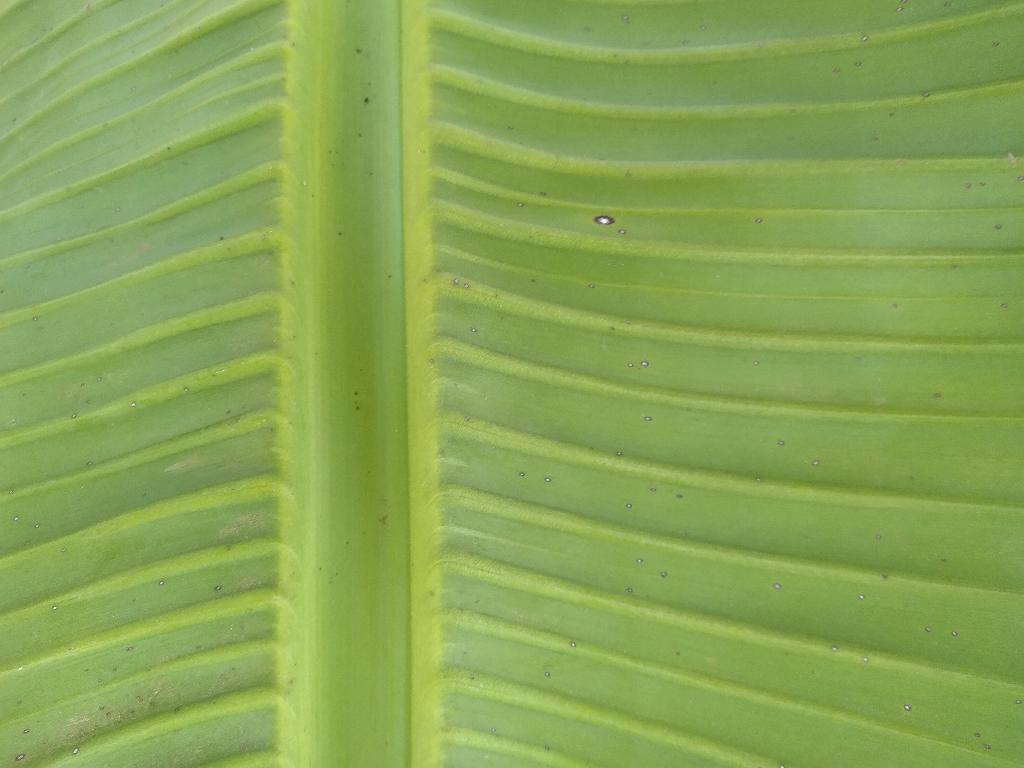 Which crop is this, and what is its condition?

banana, healthy
